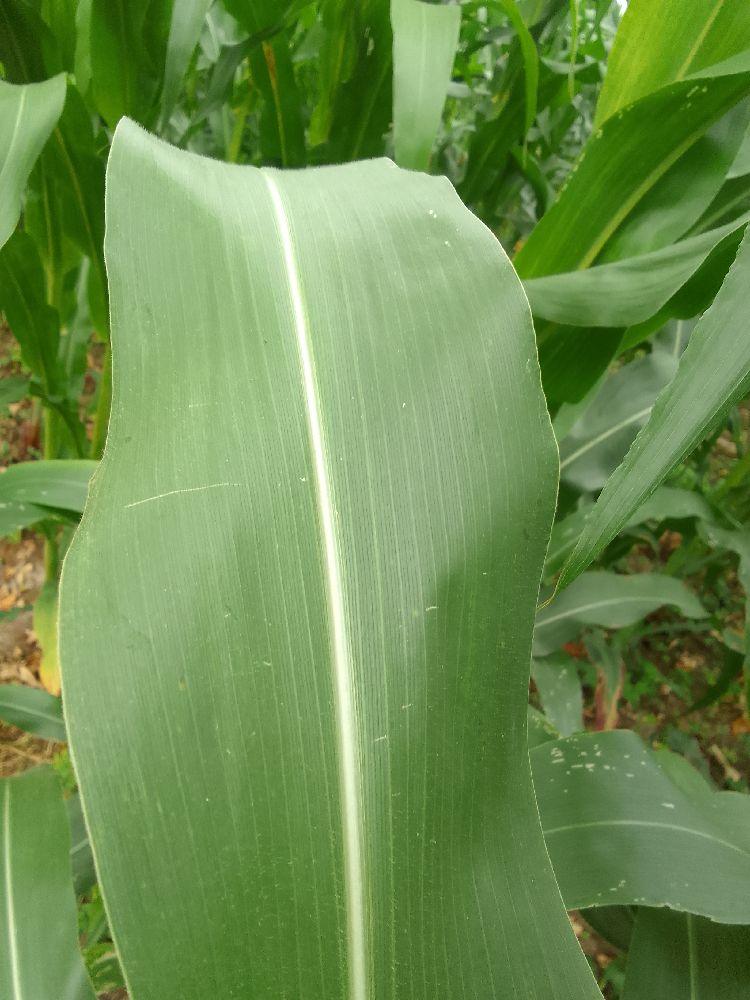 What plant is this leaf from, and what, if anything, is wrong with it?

maize, healthy
